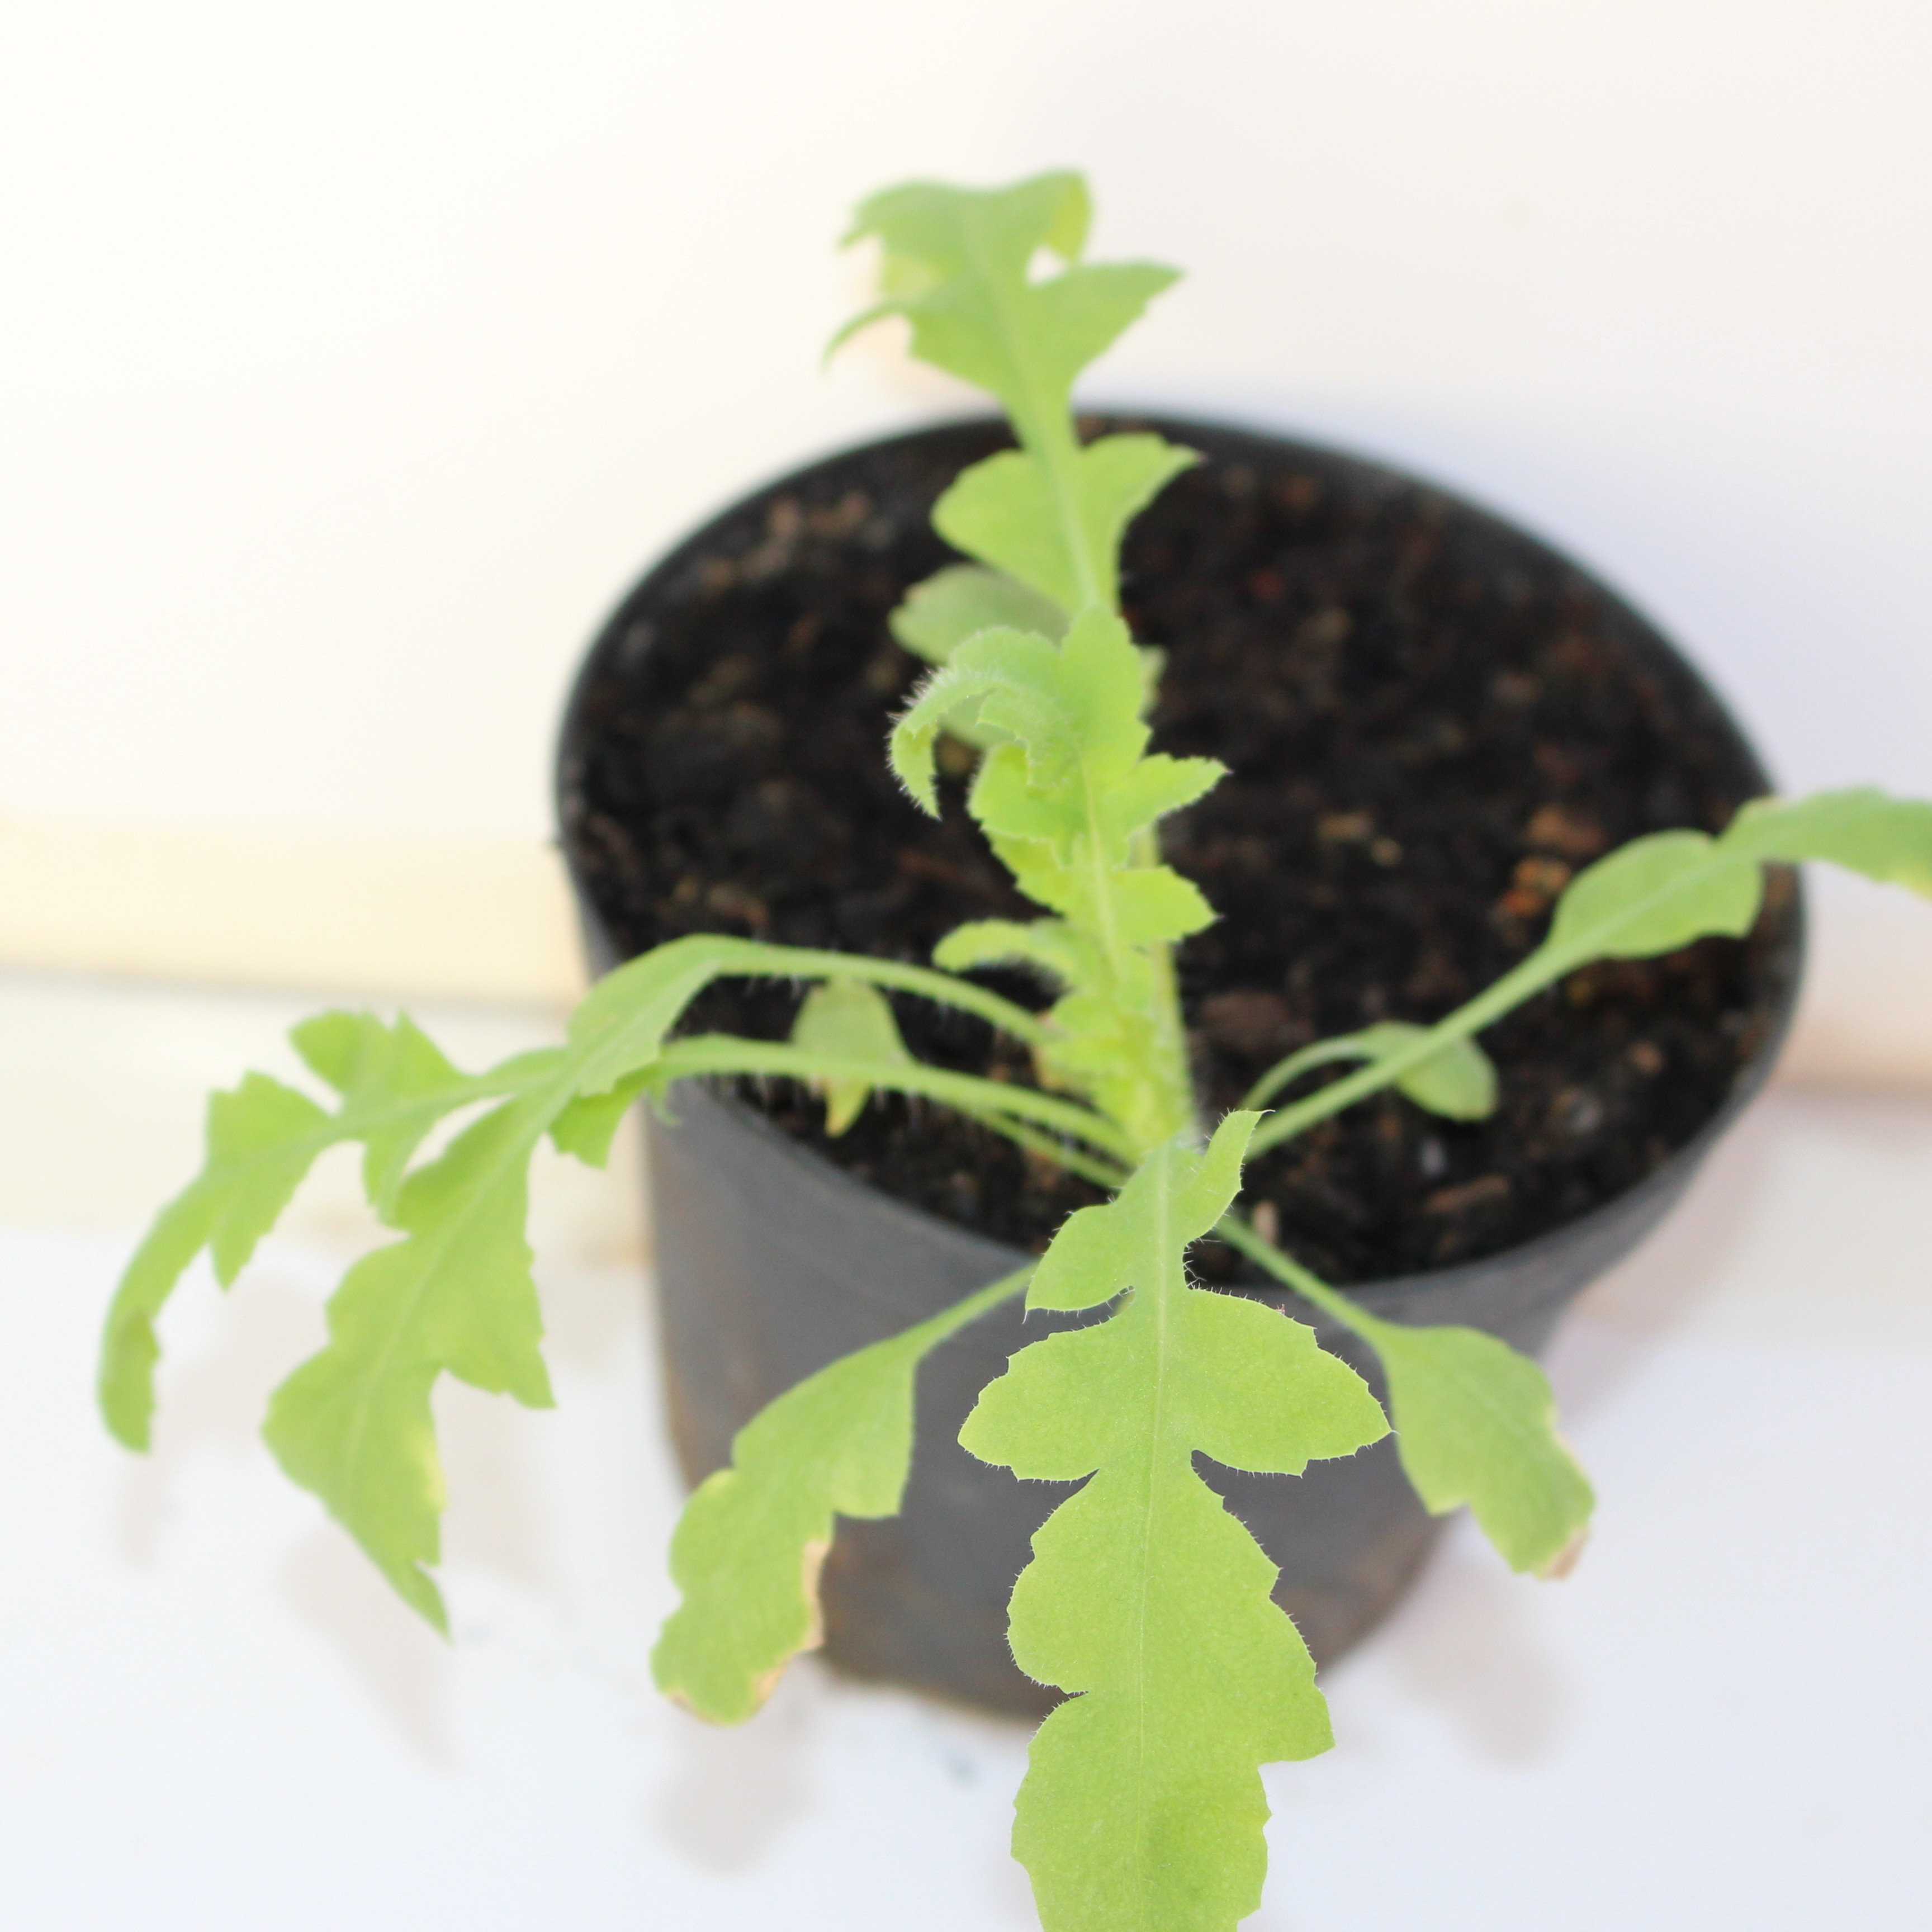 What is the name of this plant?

Papaver rhoeas
